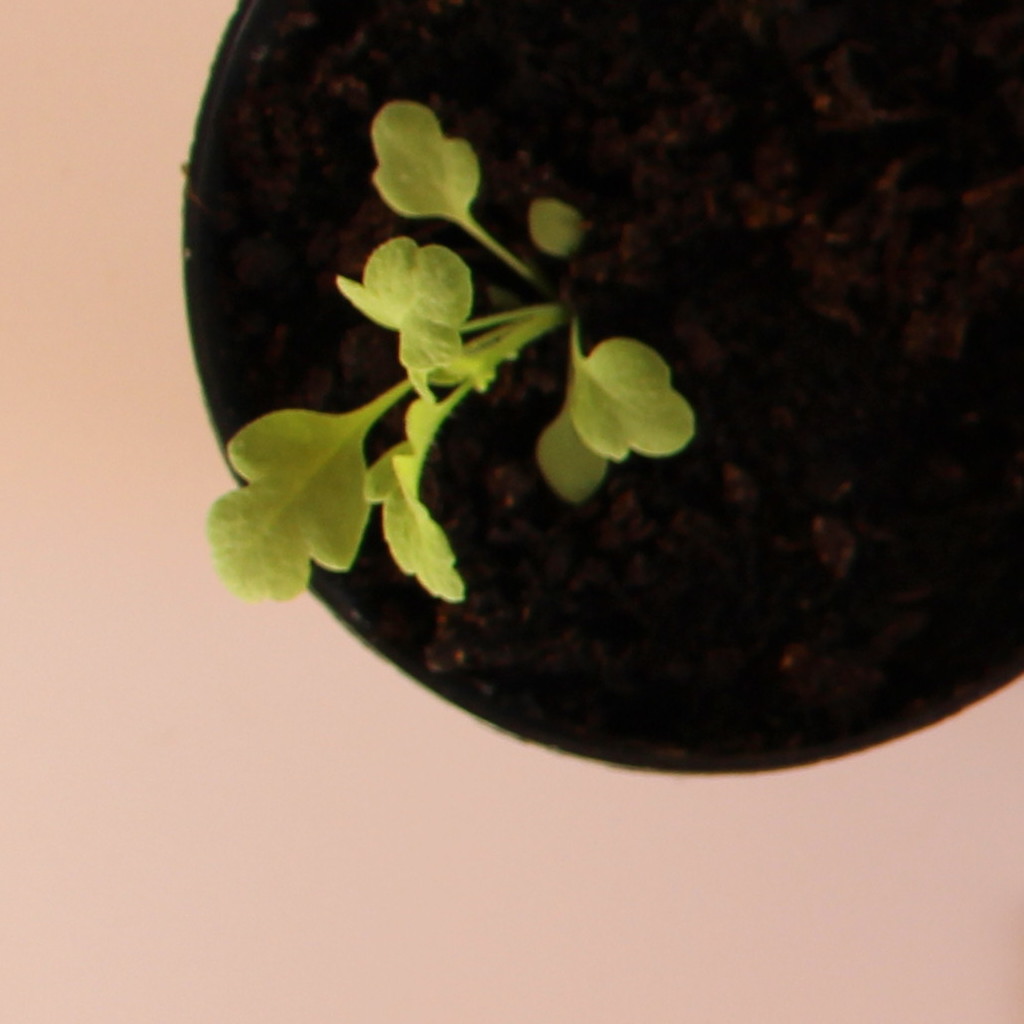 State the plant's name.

Papaver rhoeas
